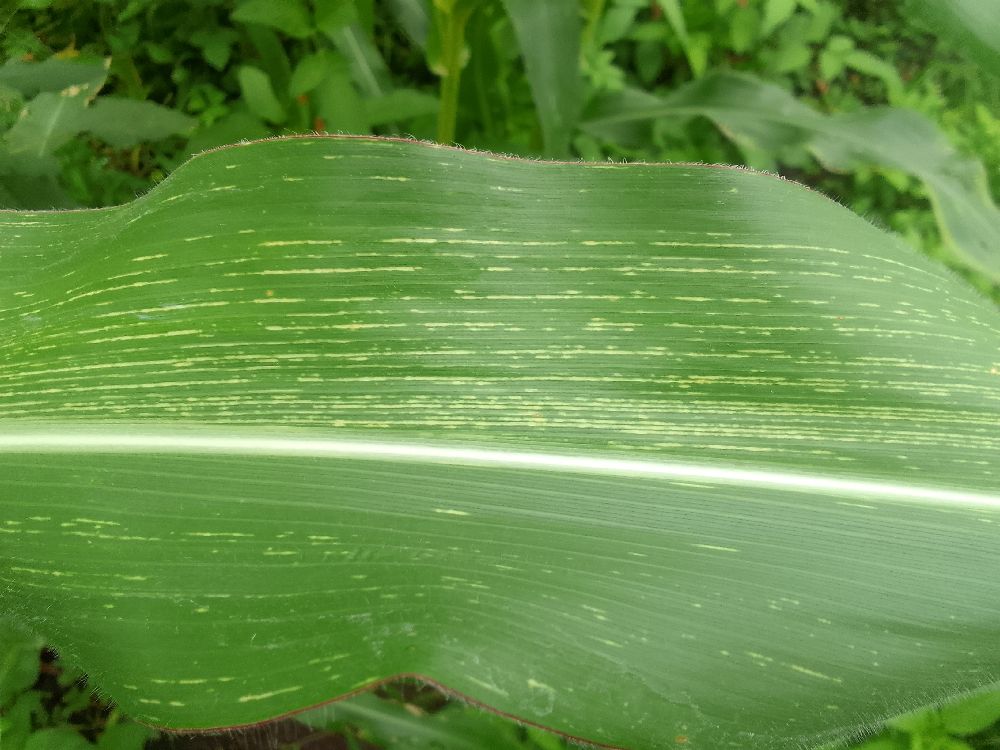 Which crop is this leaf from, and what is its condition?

maize, maize streak virus
